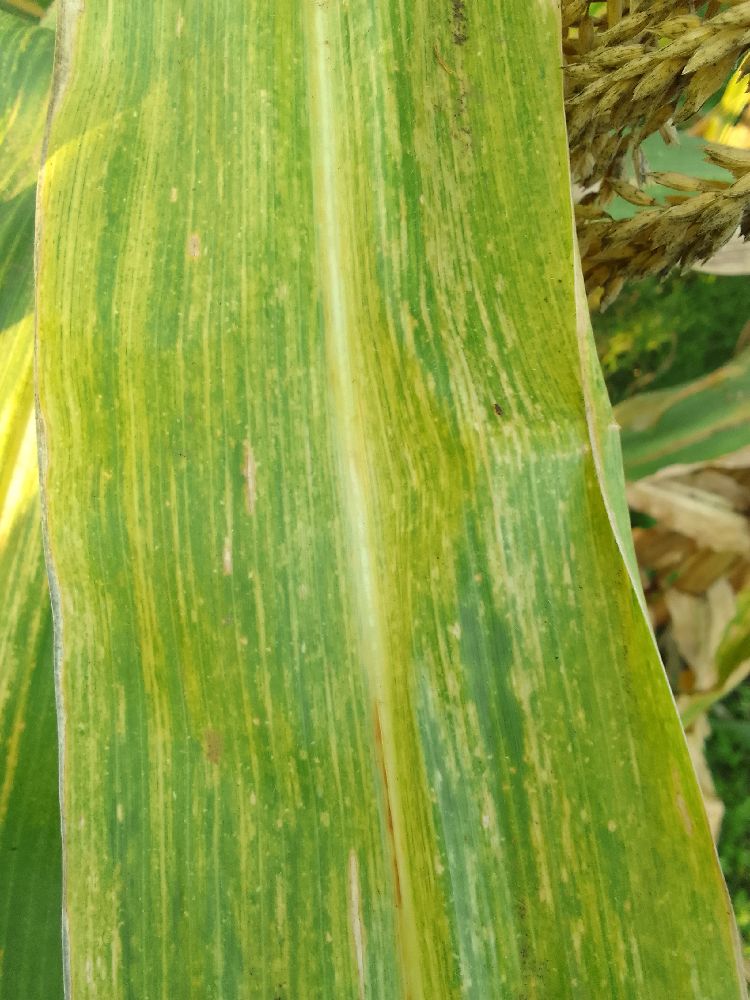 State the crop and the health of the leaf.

maize, maize lethal necrosis
